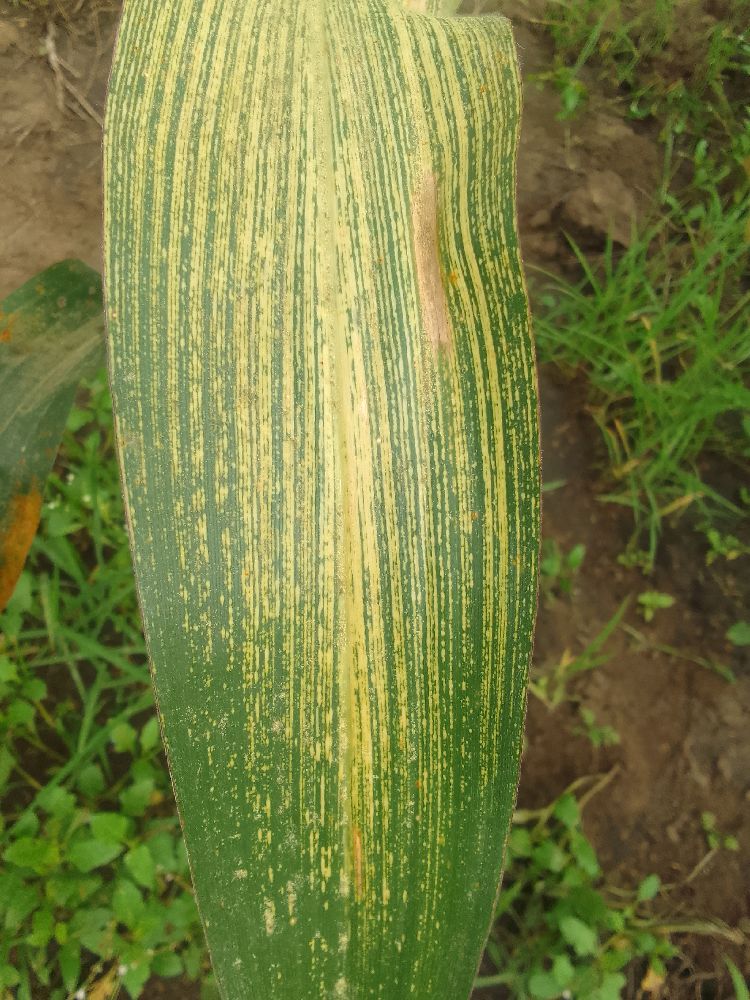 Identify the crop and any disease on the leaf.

maize, maize streak virus
